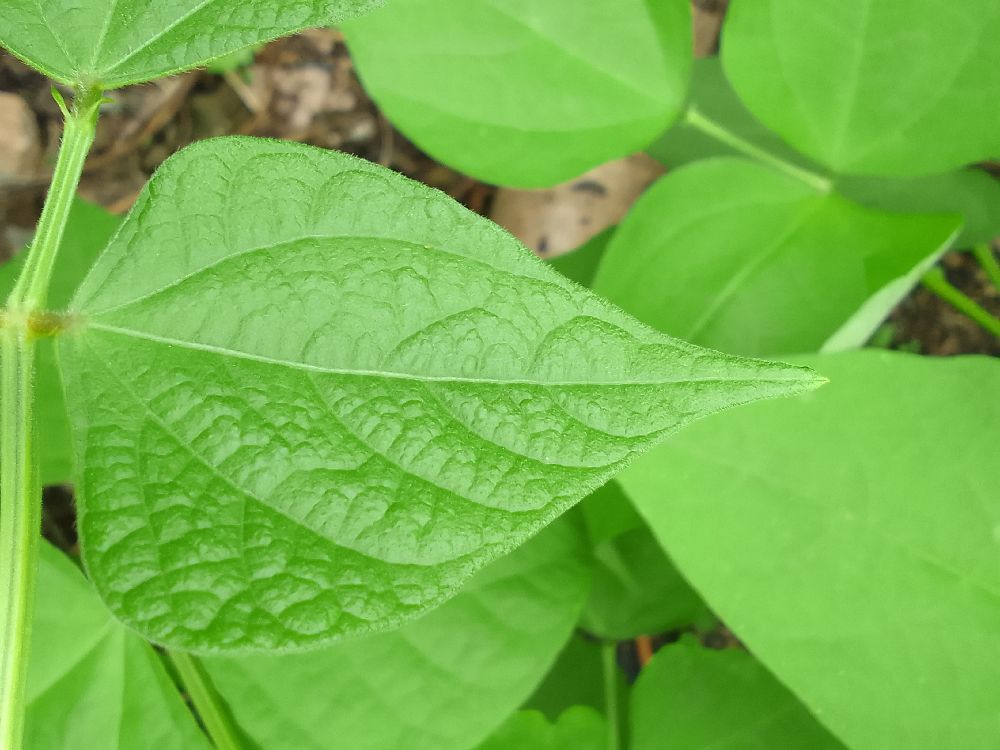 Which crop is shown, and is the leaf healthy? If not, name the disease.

common bean, healthy
